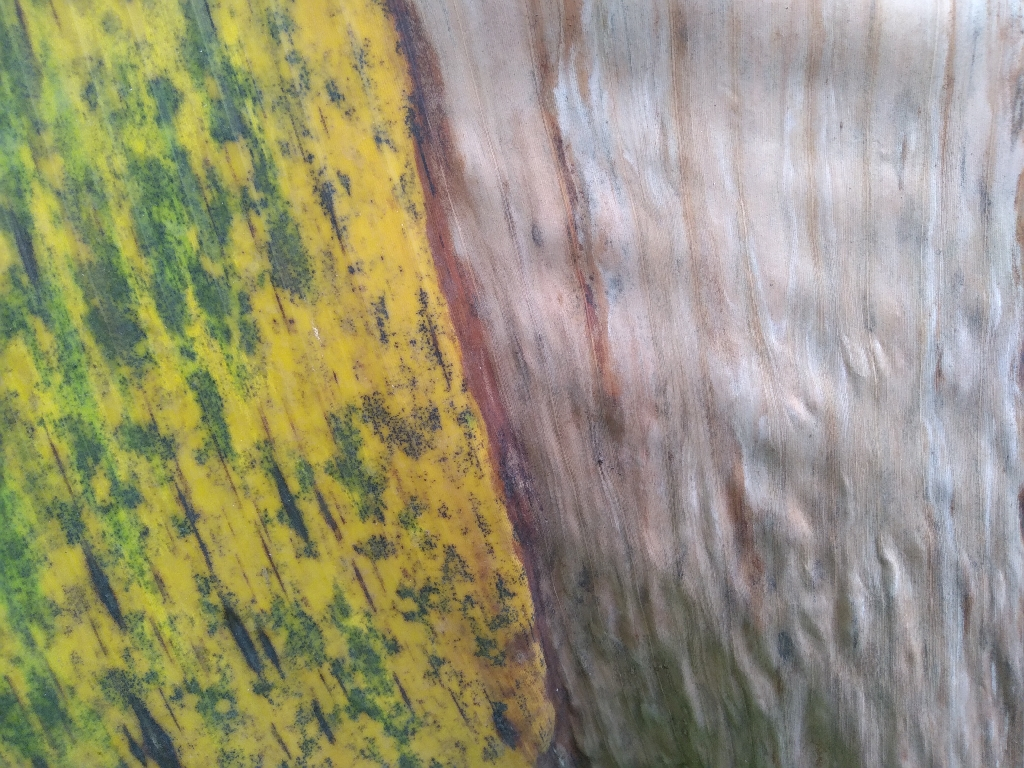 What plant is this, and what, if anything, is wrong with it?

banana, black sigatoka
